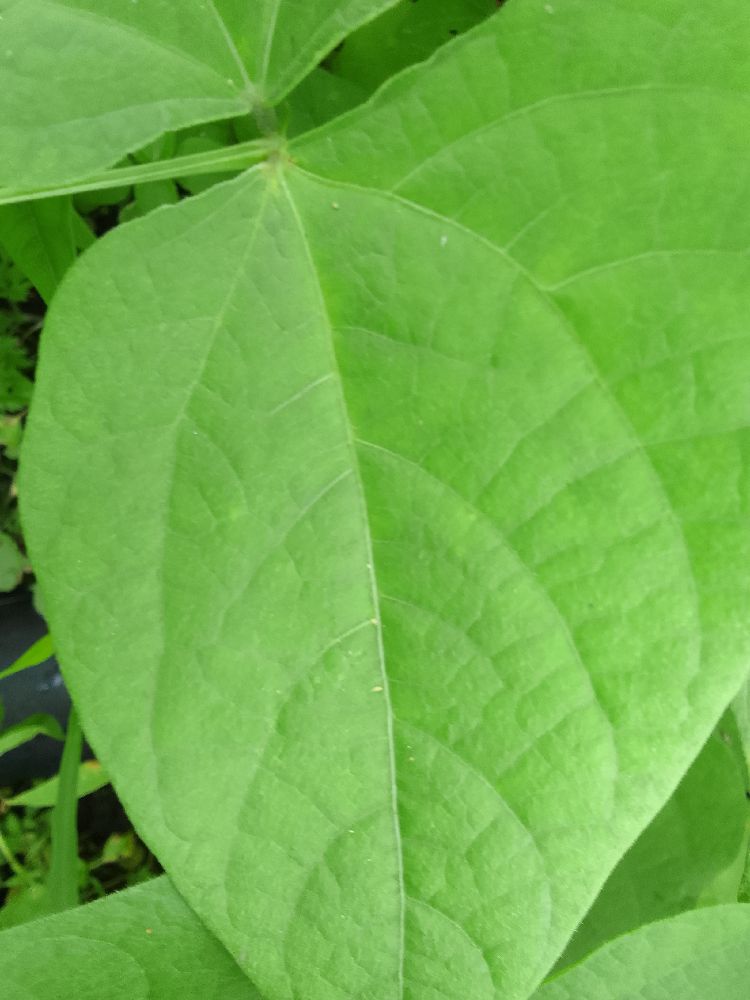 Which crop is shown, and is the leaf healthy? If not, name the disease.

common bean, healthy
